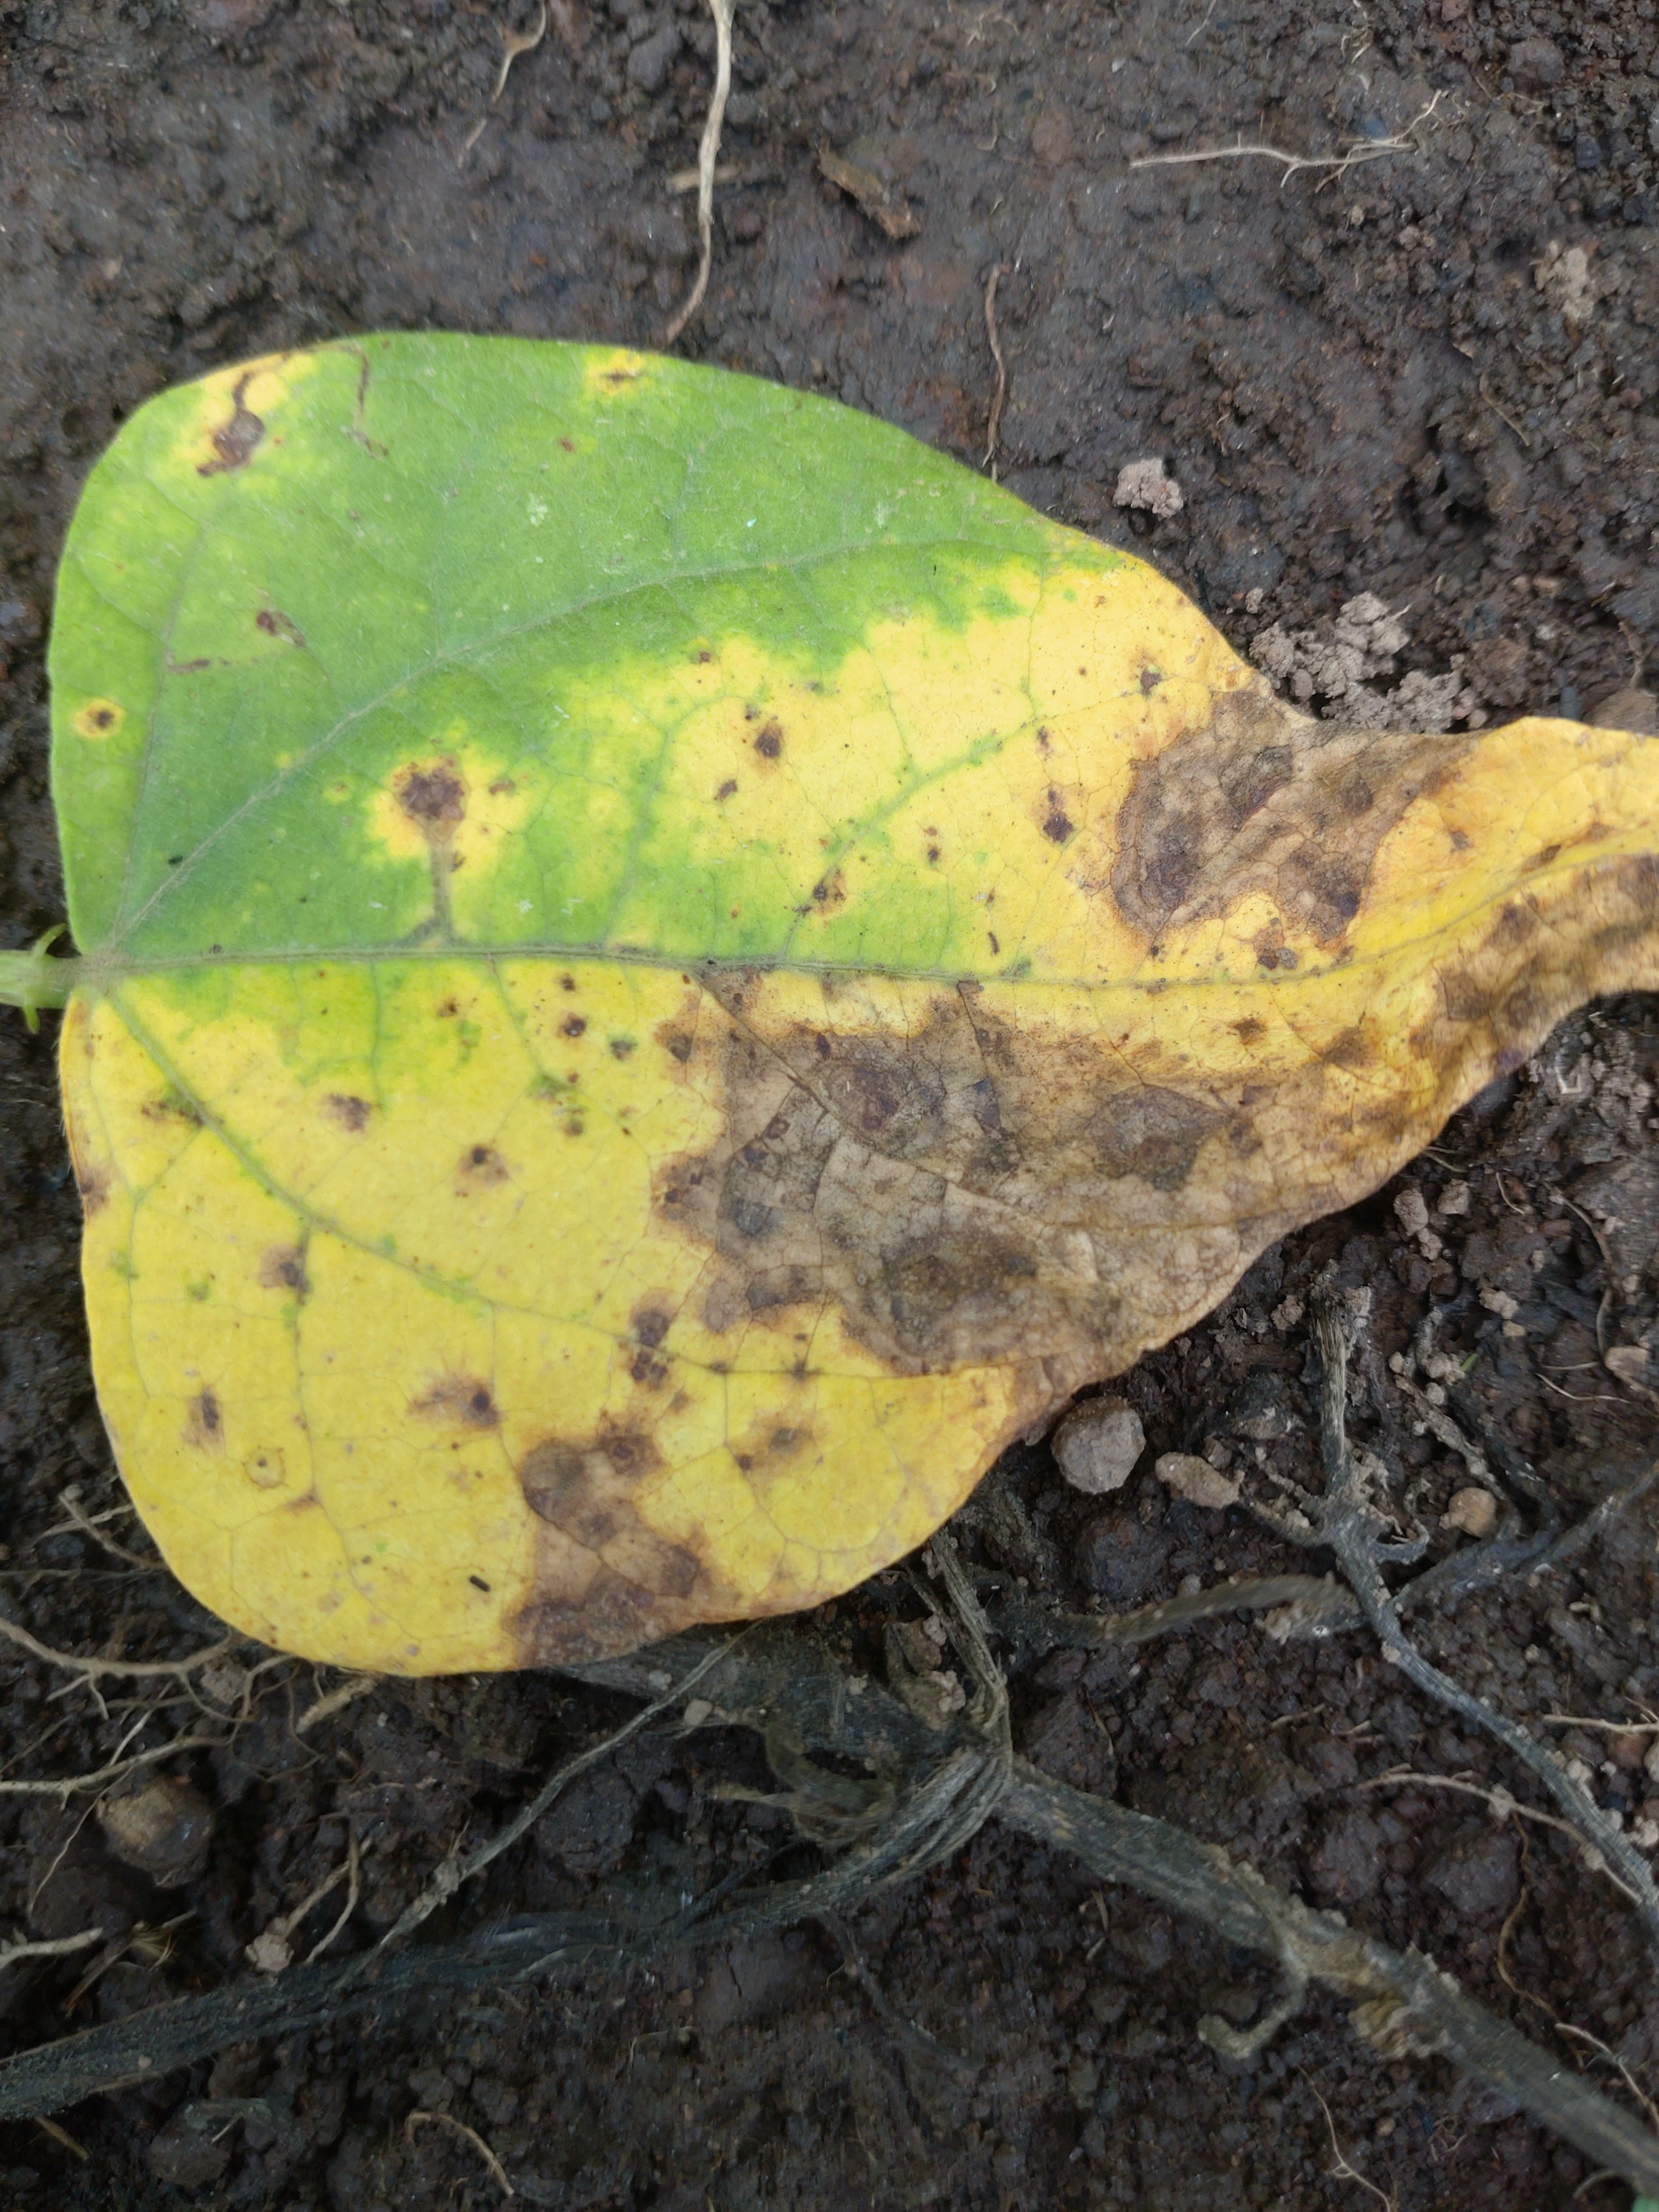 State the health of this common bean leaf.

rust
